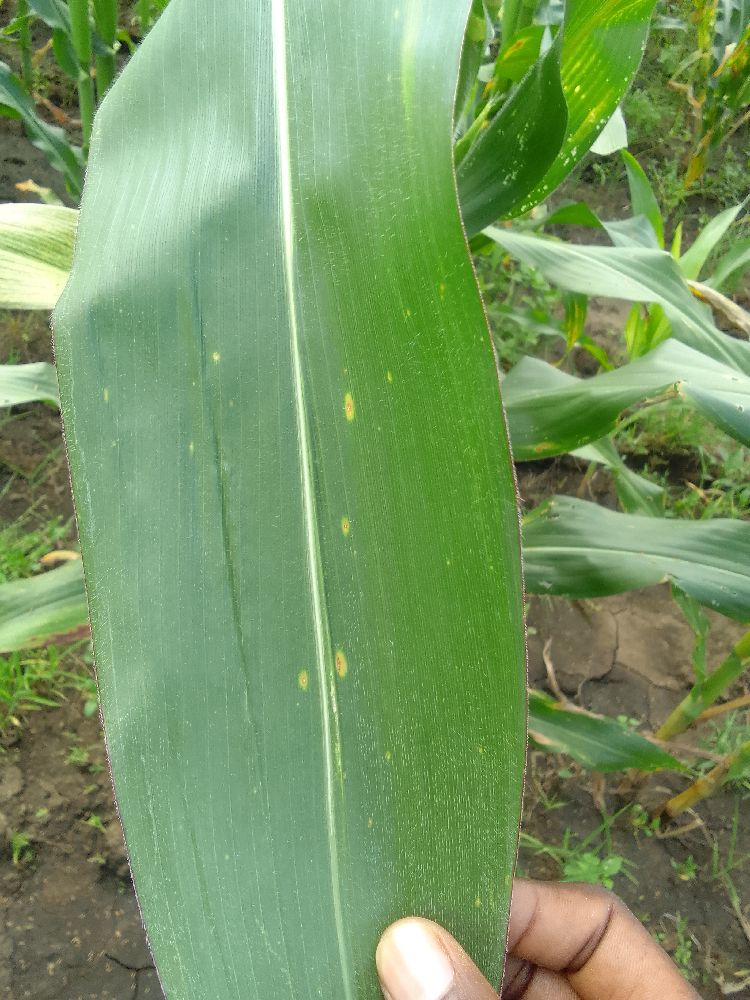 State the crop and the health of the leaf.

maize, healthy
